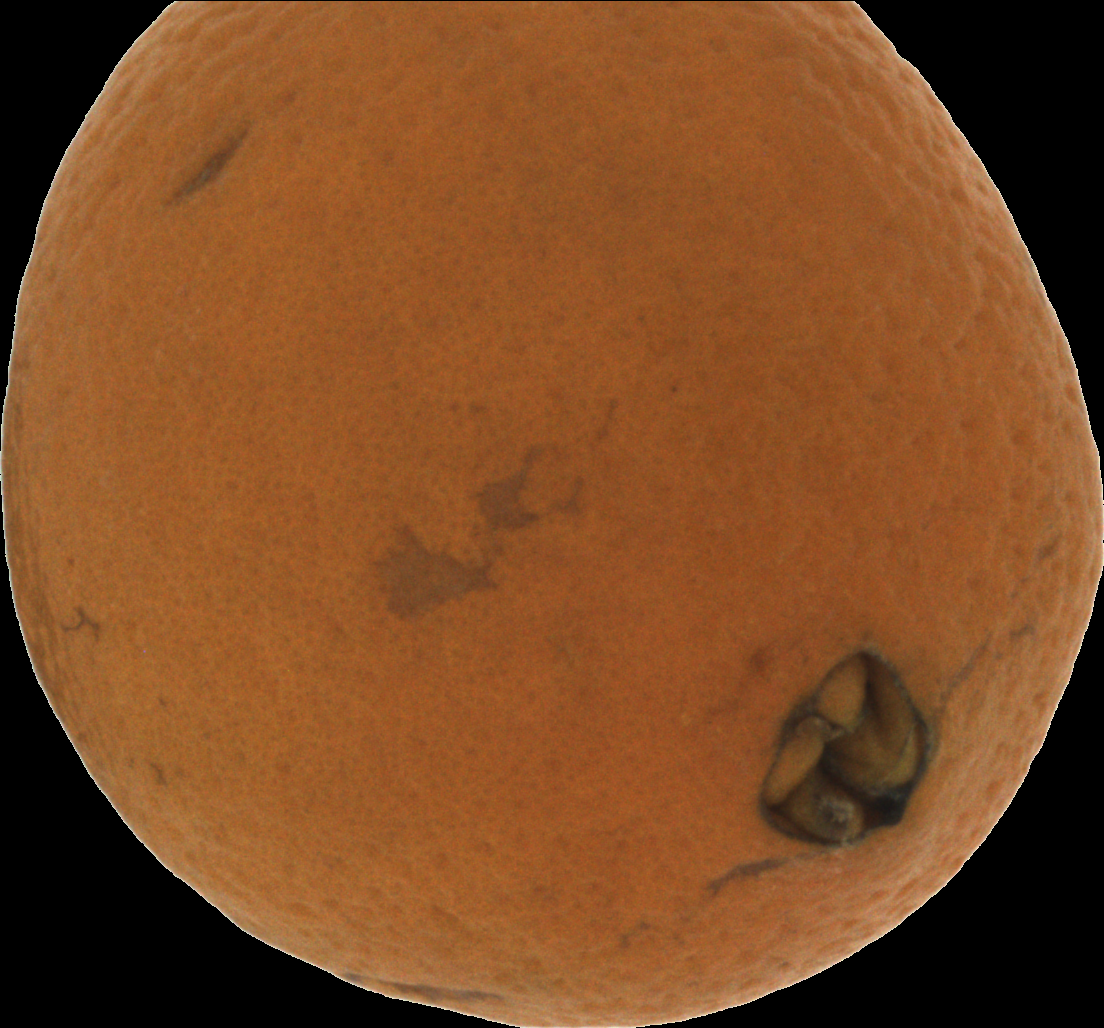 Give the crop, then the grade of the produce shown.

orange, bad
